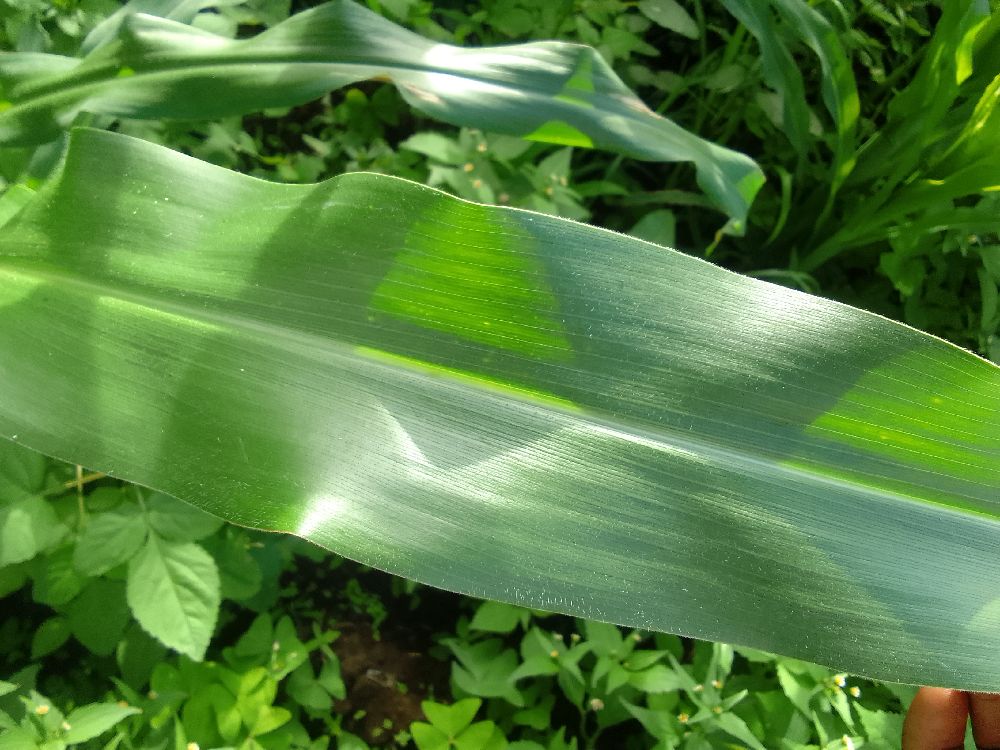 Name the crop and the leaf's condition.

maize, healthy
